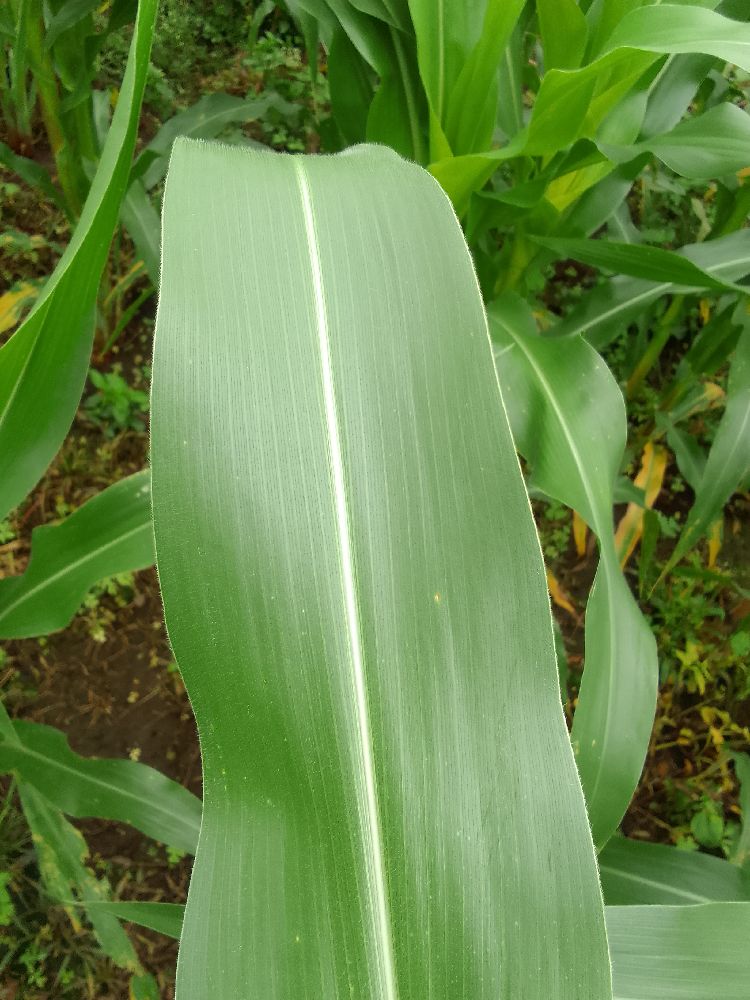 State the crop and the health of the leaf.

maize, healthy
